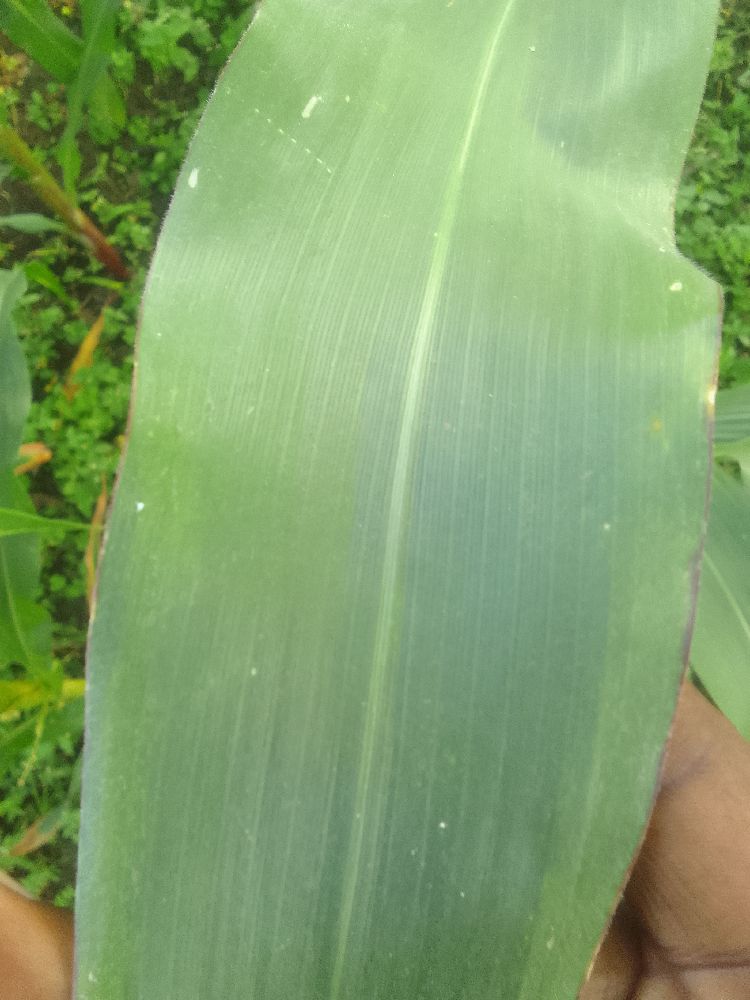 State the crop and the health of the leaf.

maize, healthy
